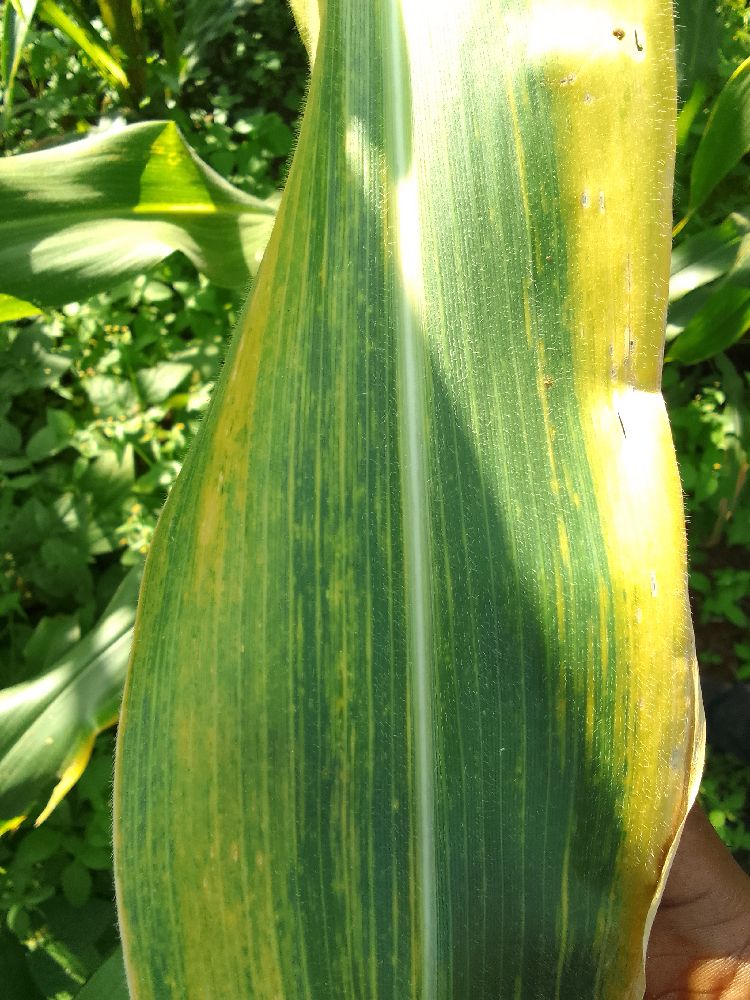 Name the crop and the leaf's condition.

maize, maize lethal necrosis
